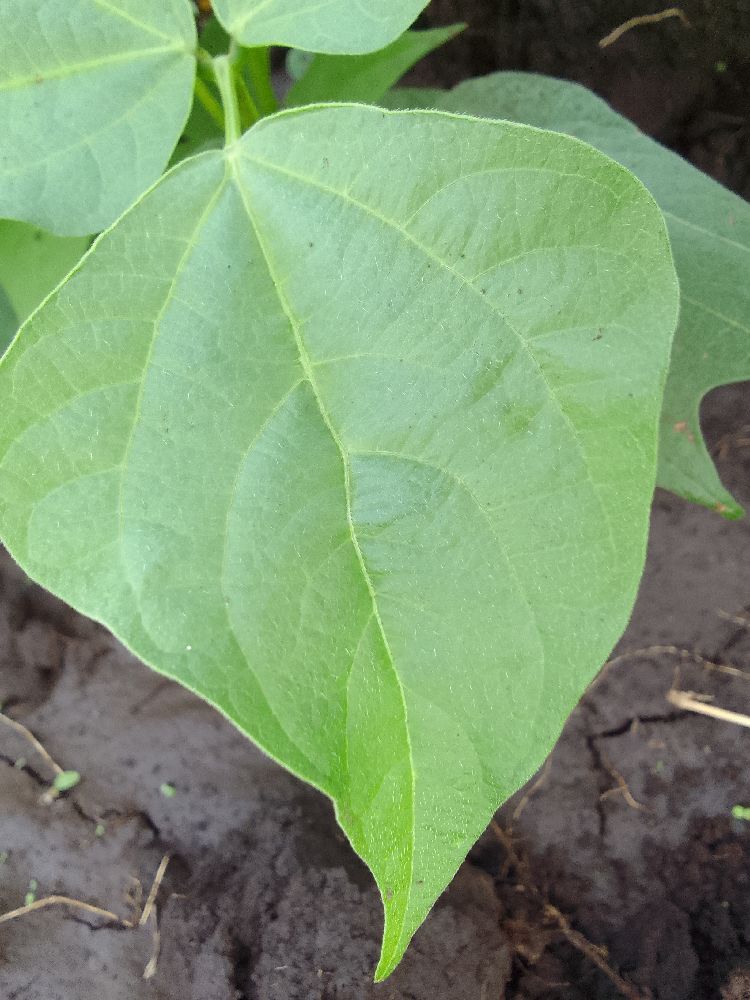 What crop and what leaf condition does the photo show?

common bean, healthy
